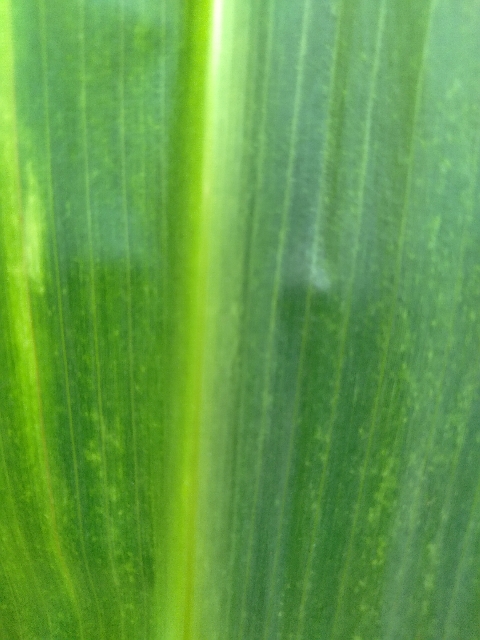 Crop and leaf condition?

maize, maize lethal necrosis
